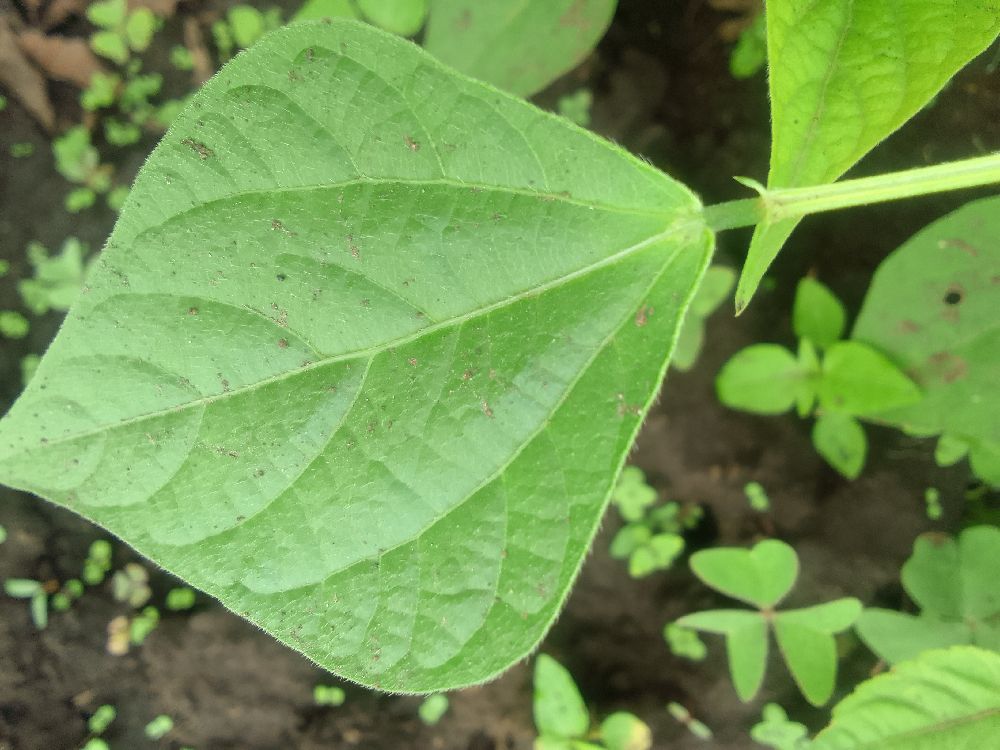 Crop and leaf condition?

common bean, healthy
